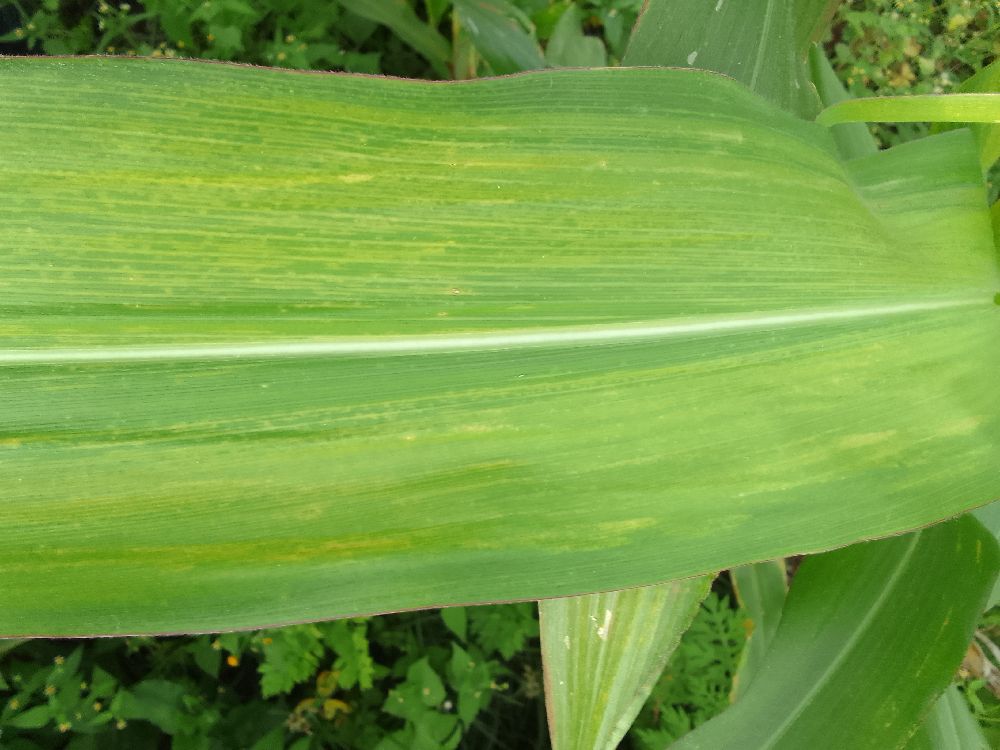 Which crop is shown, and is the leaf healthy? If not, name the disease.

maize, maize lethal necrosis
